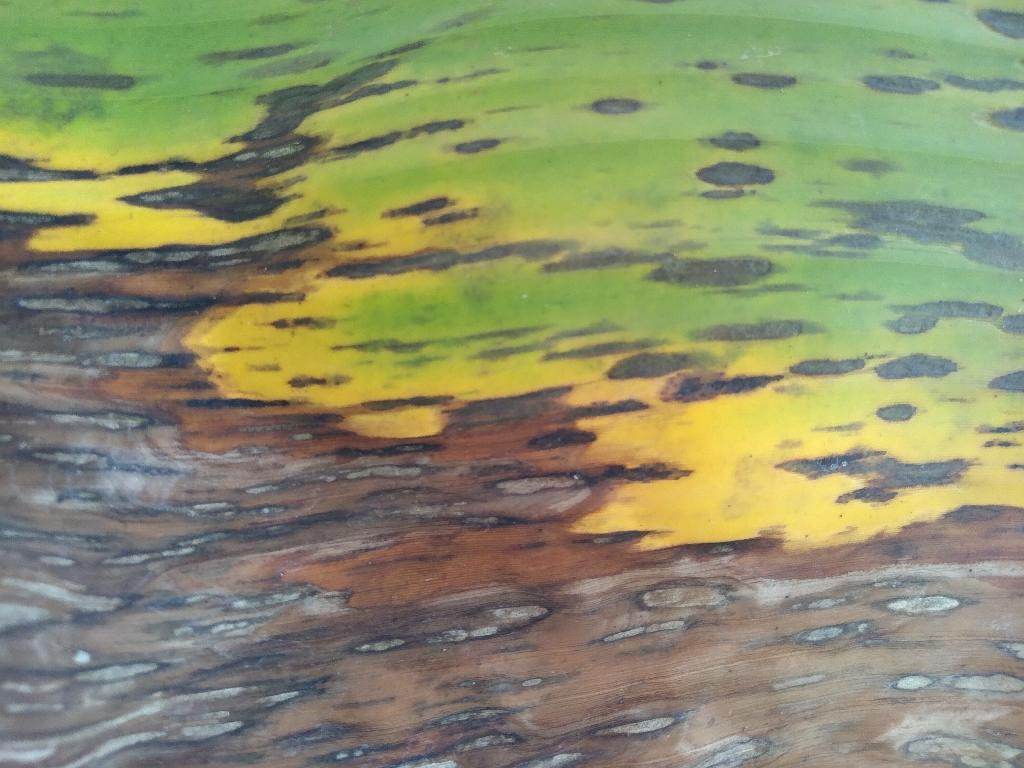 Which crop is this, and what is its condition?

banana, black sigatoka
